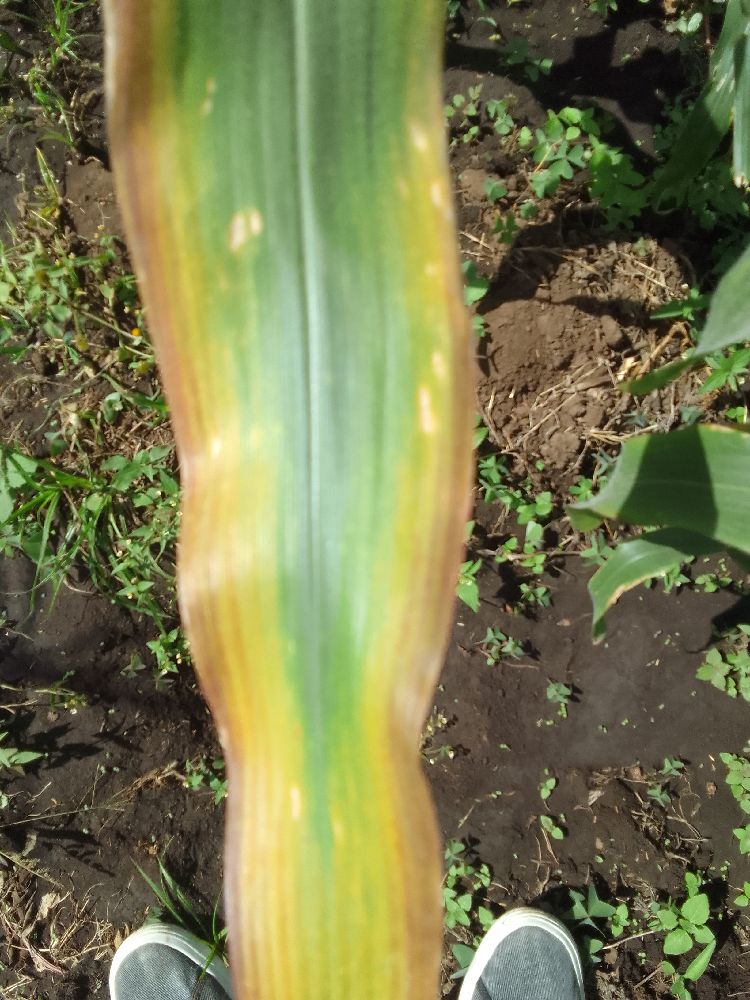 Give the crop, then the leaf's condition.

maize, maize lethal necrosis
